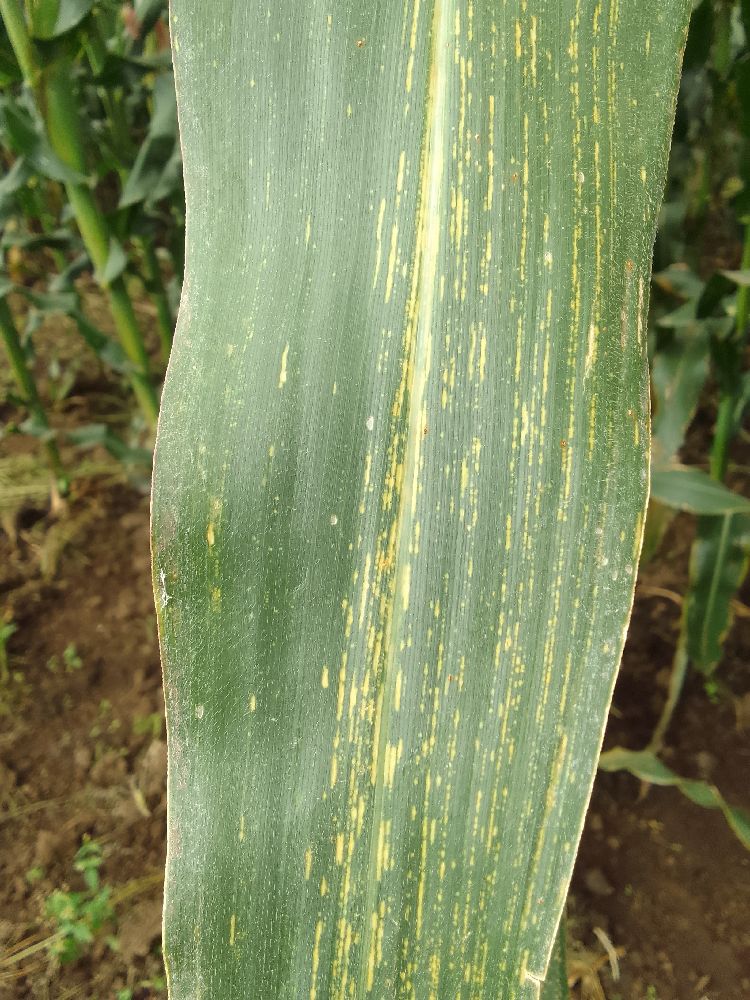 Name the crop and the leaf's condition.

maize, maize streak virus
